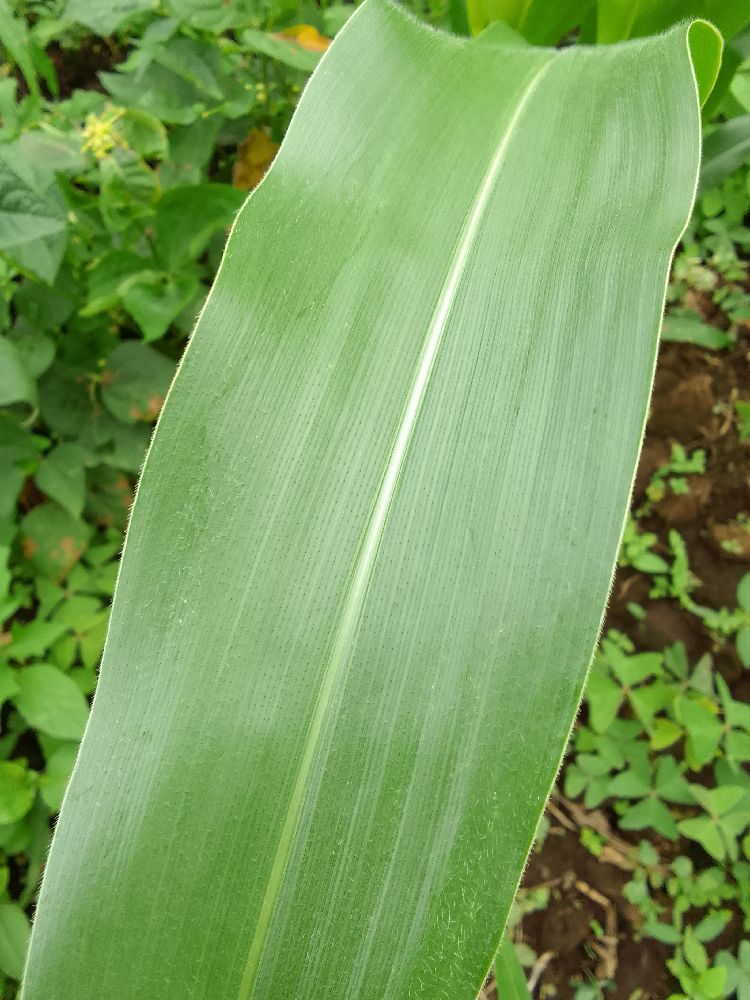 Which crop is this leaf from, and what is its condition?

maize, healthy
